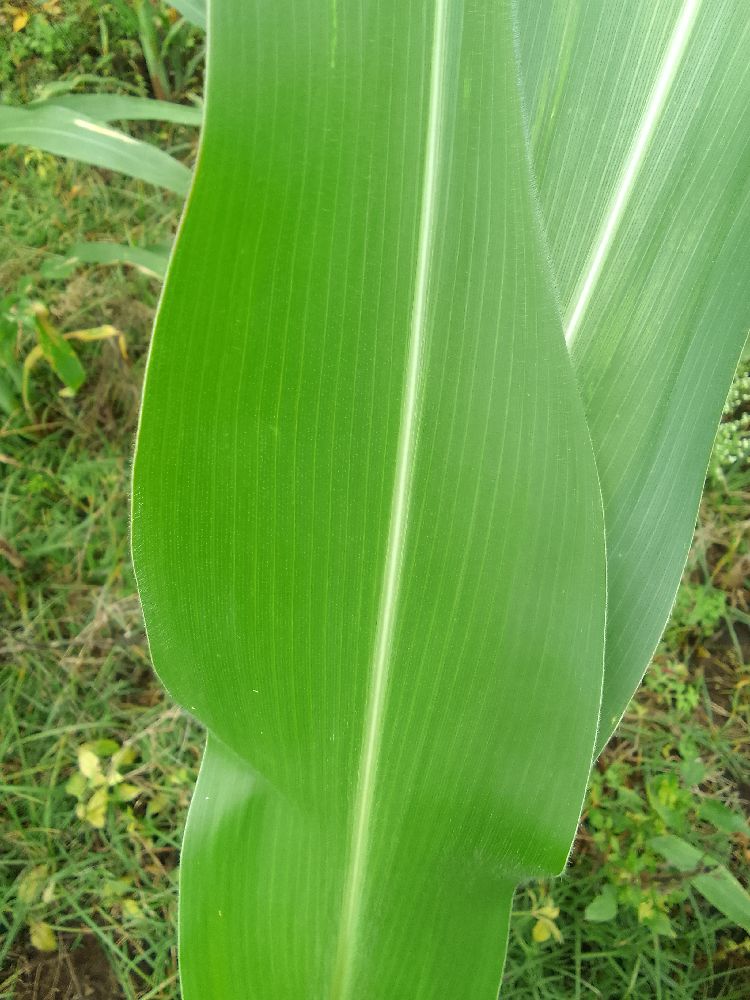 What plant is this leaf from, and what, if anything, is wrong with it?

maize, healthy
